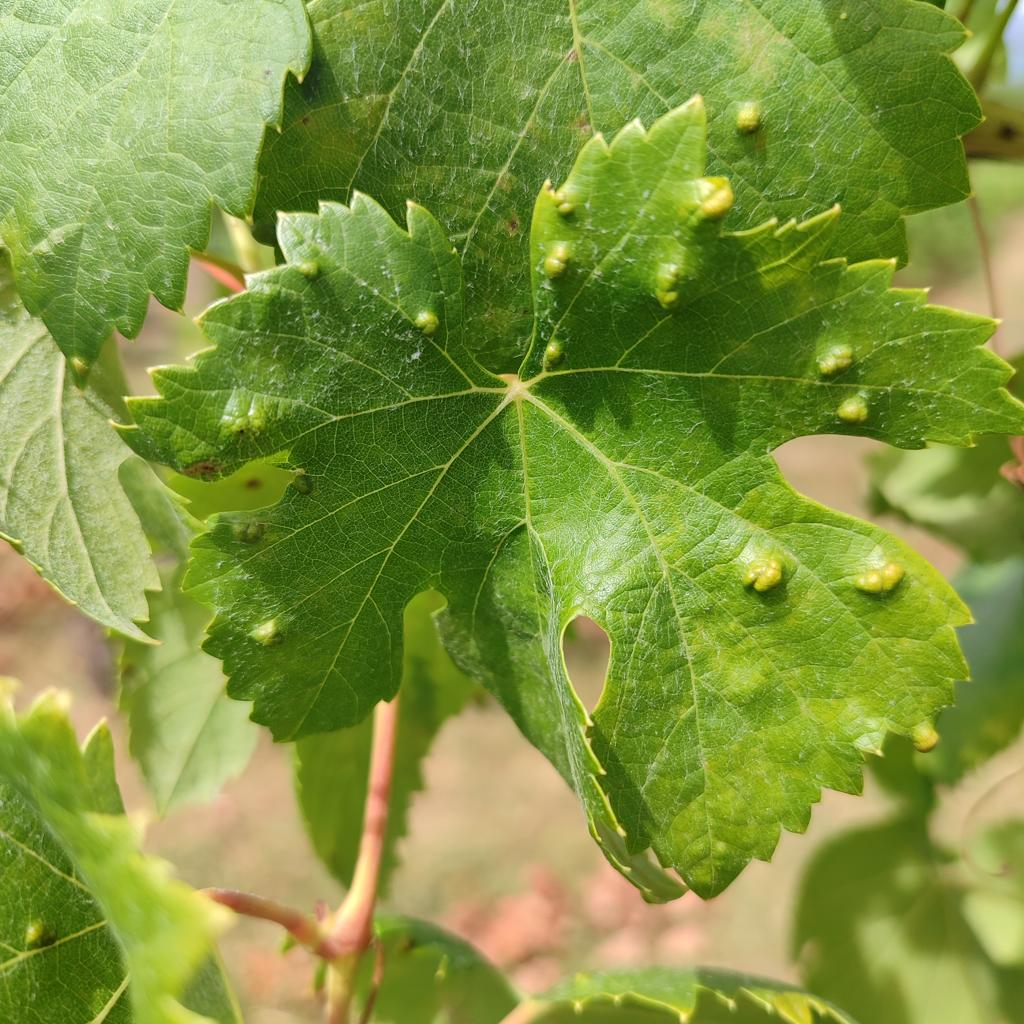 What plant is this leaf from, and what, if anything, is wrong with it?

grapevine, erineum mite
